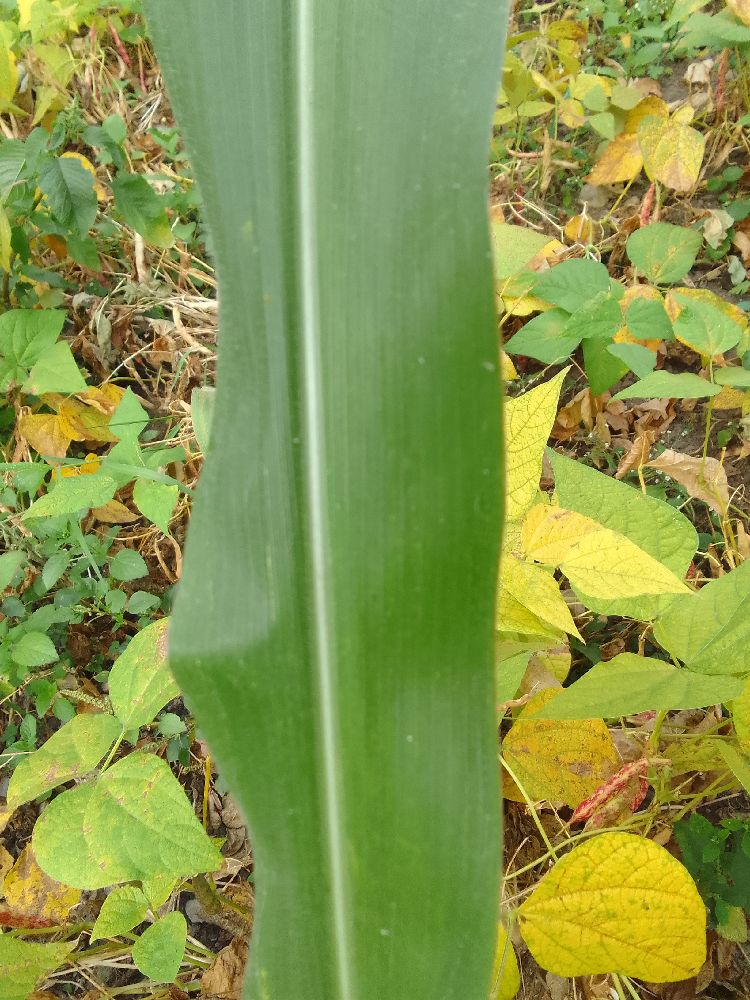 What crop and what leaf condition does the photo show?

maize, healthy
